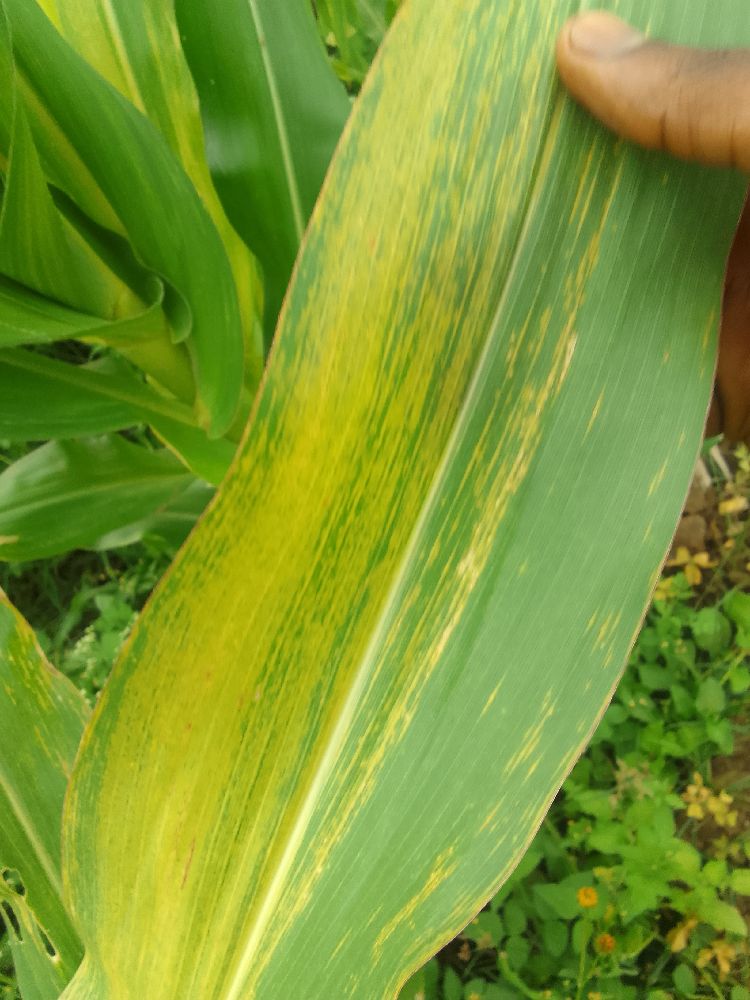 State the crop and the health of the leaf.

maize, maize lethal necrosis
